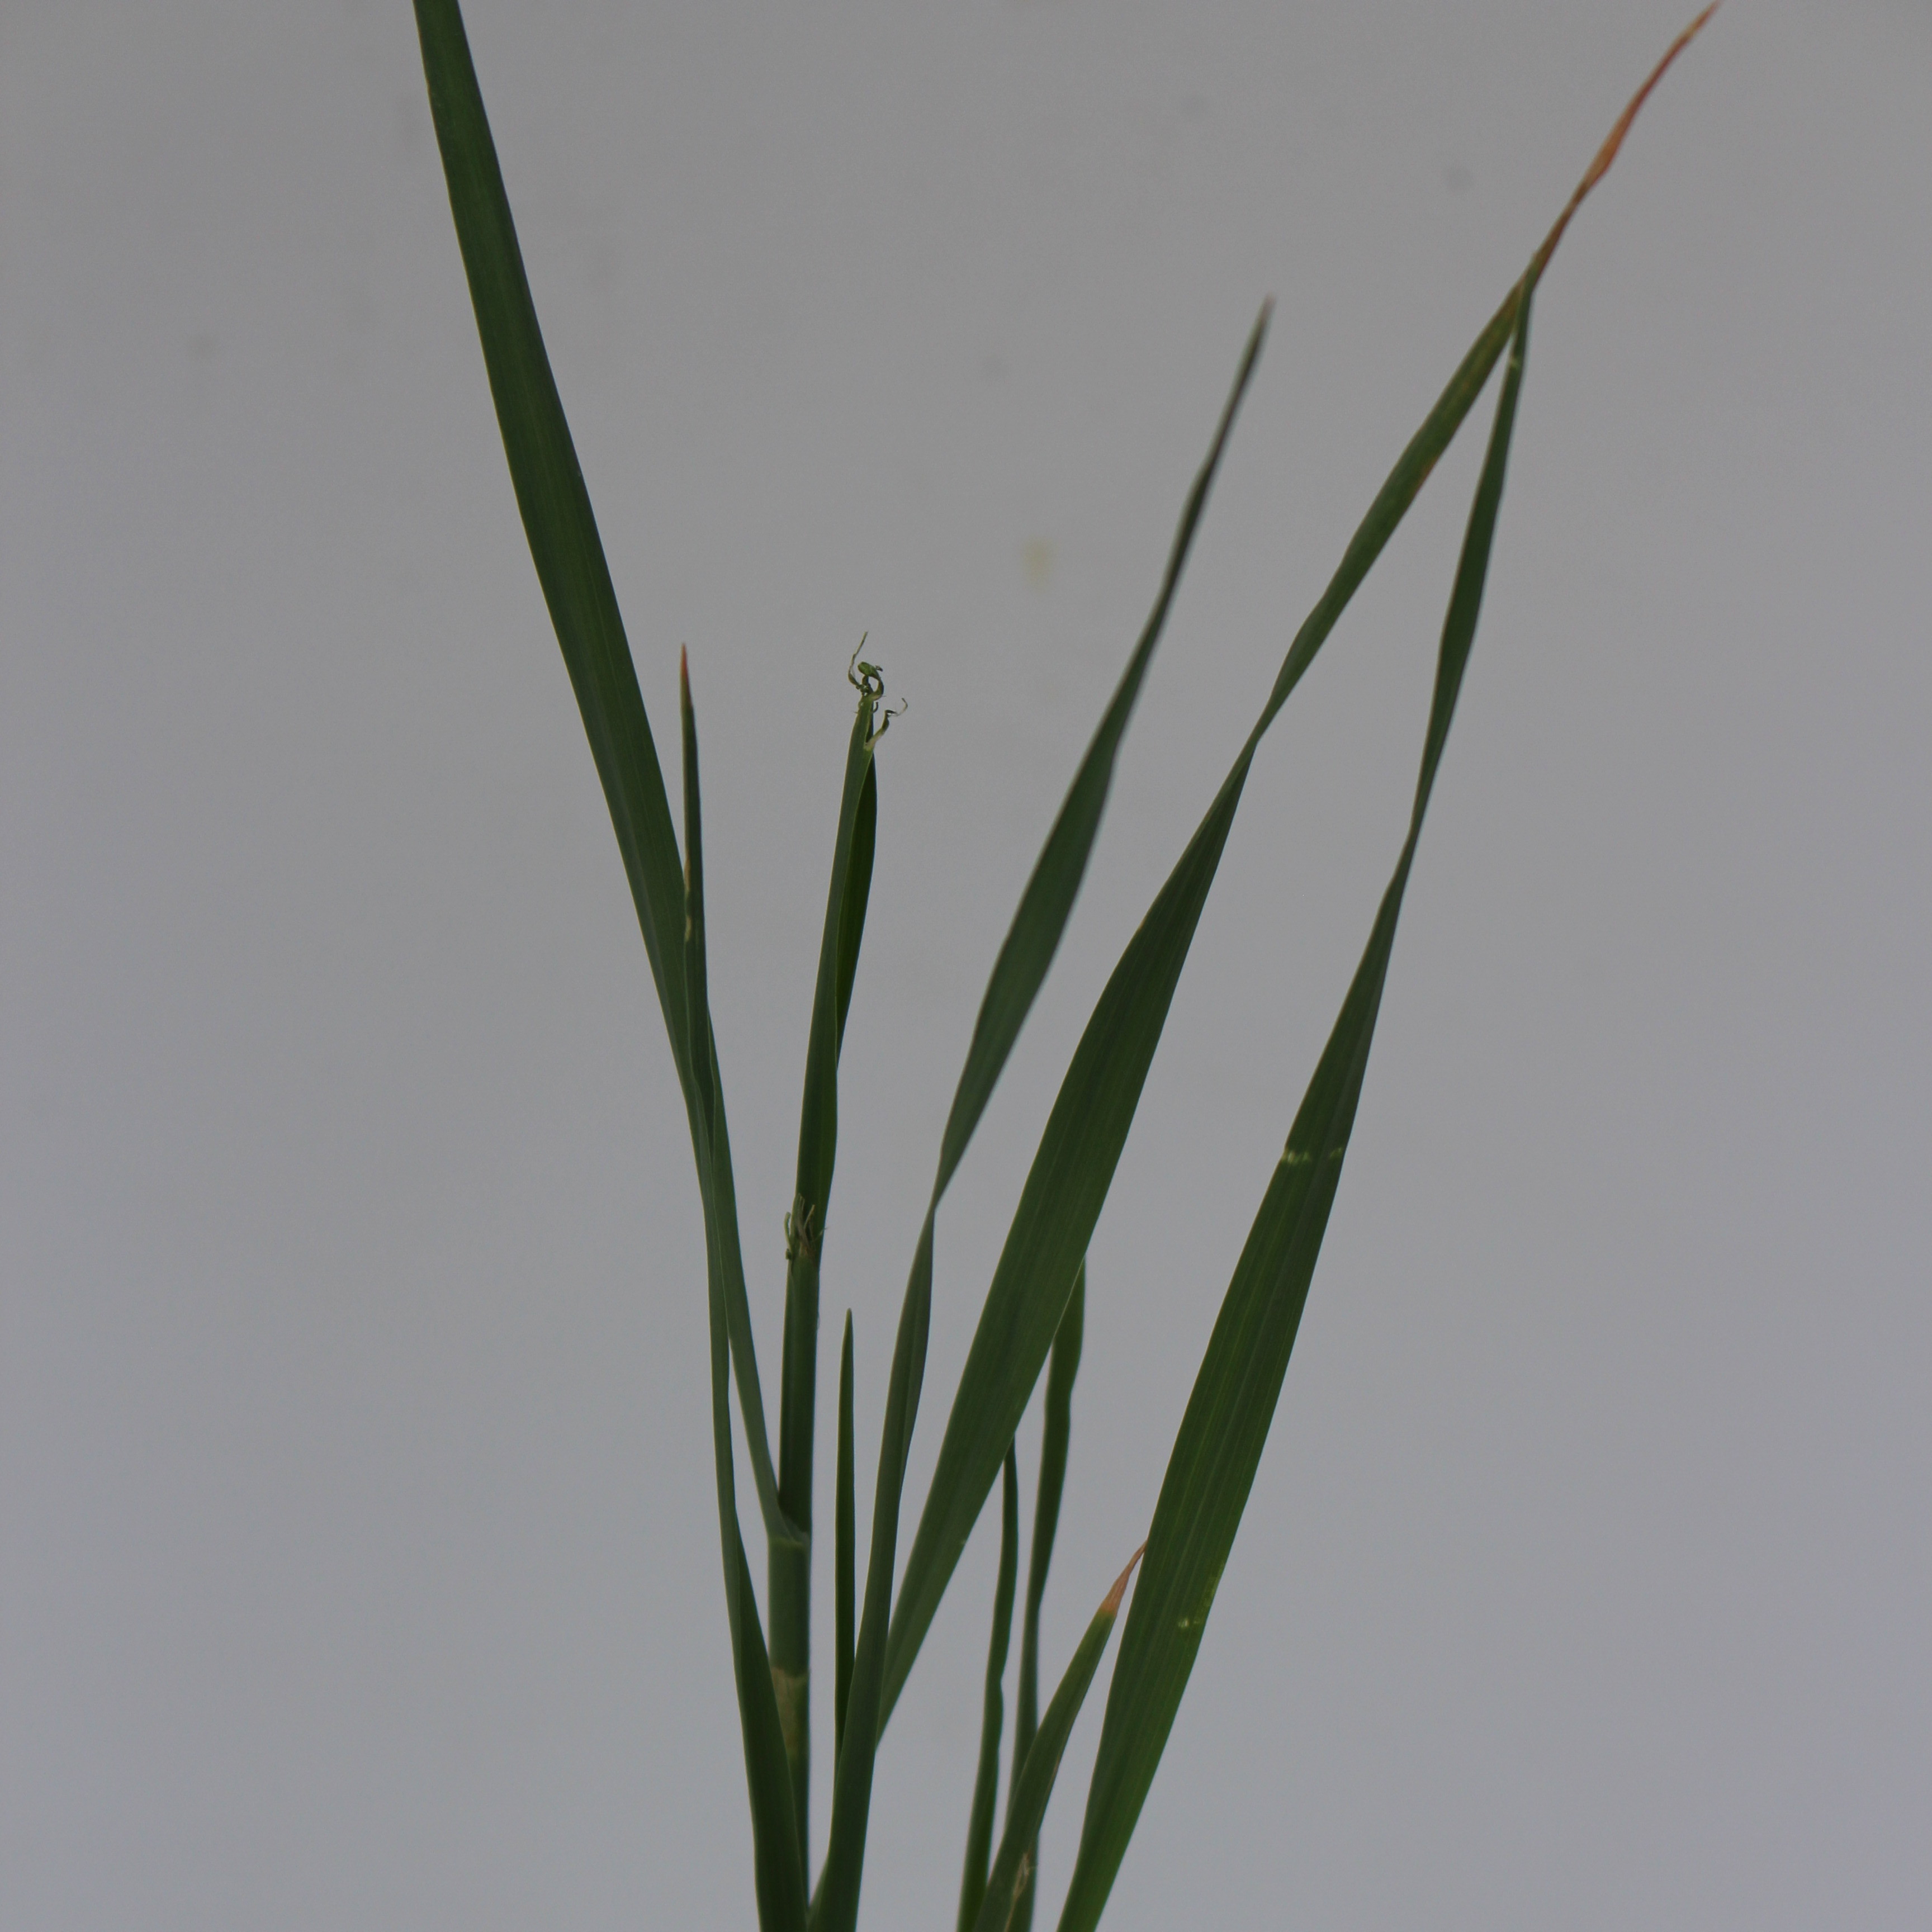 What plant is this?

Avena sterilis
